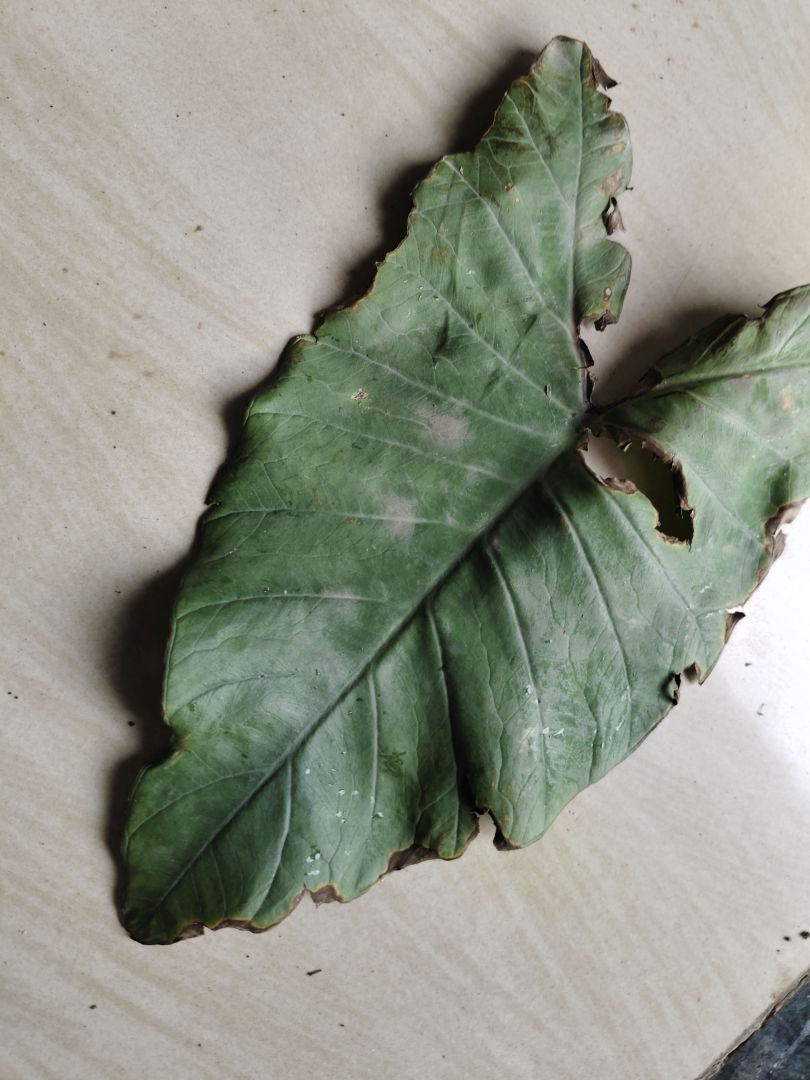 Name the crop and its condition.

taro, leaf blight
